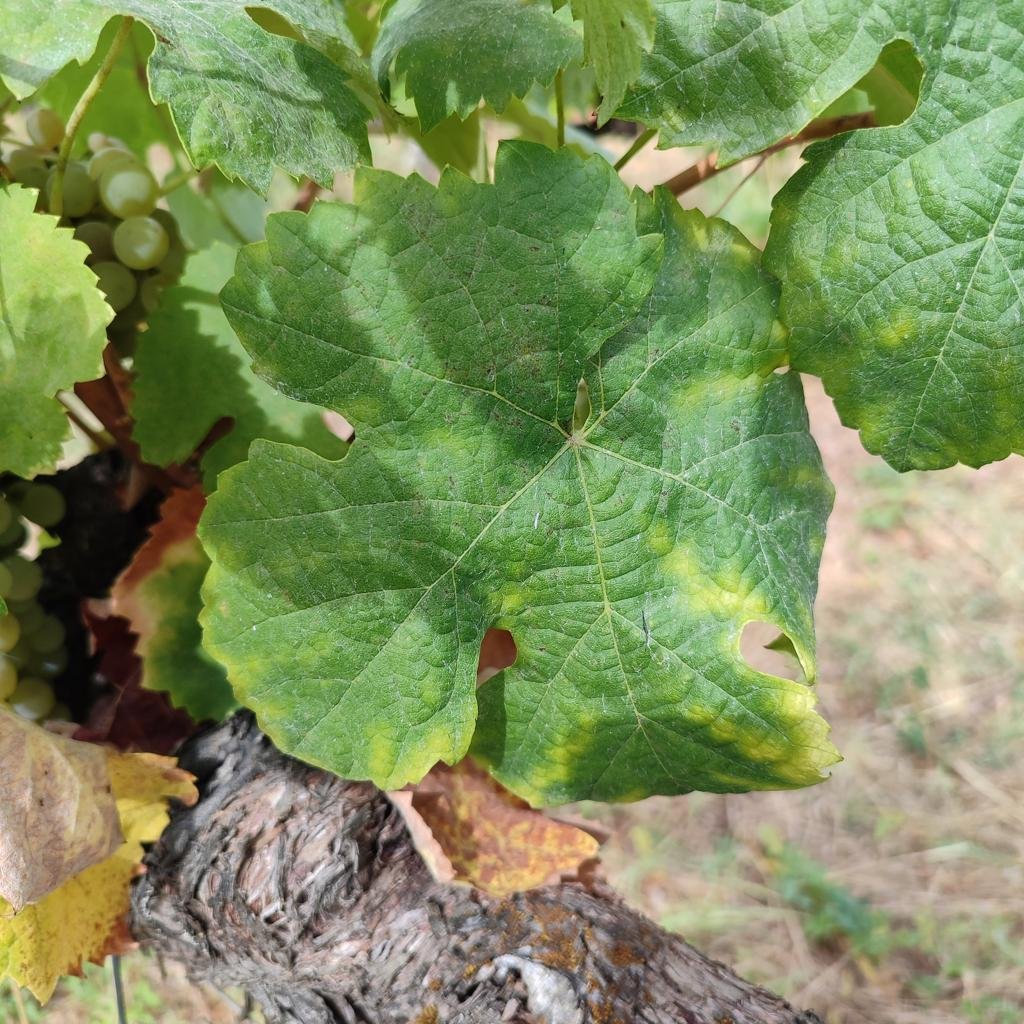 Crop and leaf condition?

grapevine, esca complex
